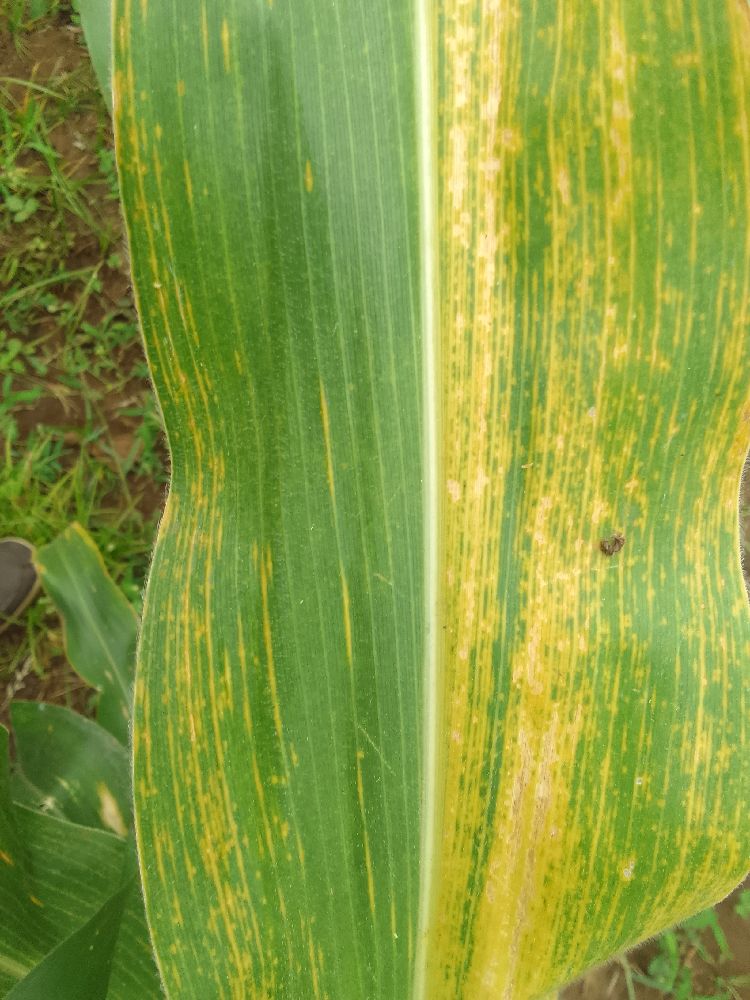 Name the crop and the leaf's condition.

maize, maize lethal necrosis
